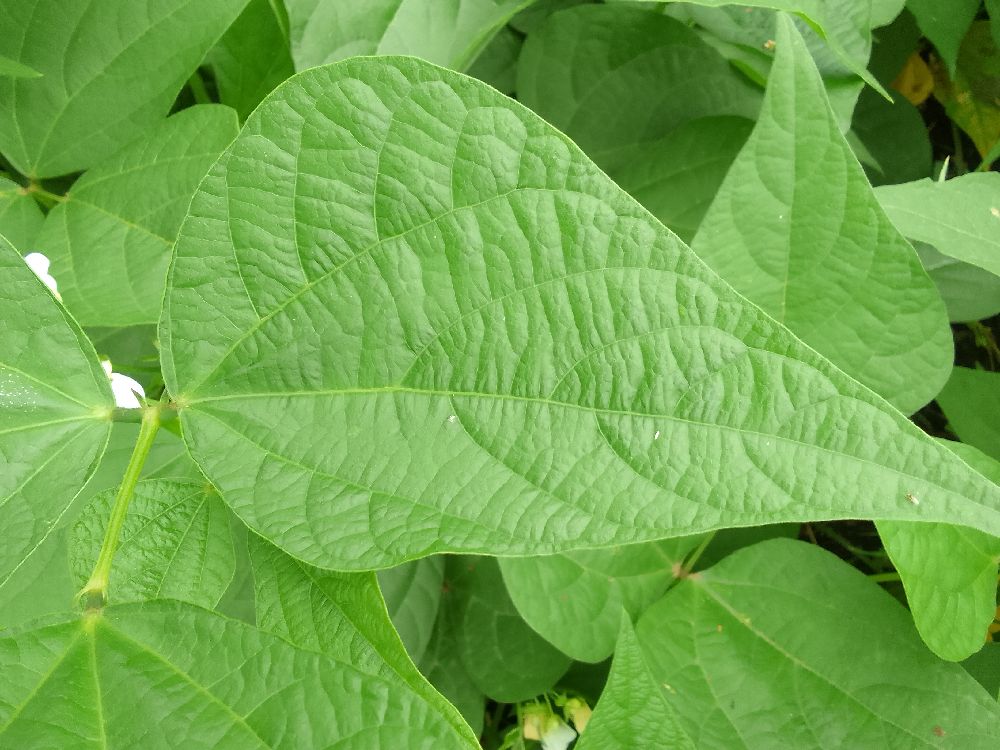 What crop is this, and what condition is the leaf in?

common bean, healthy
